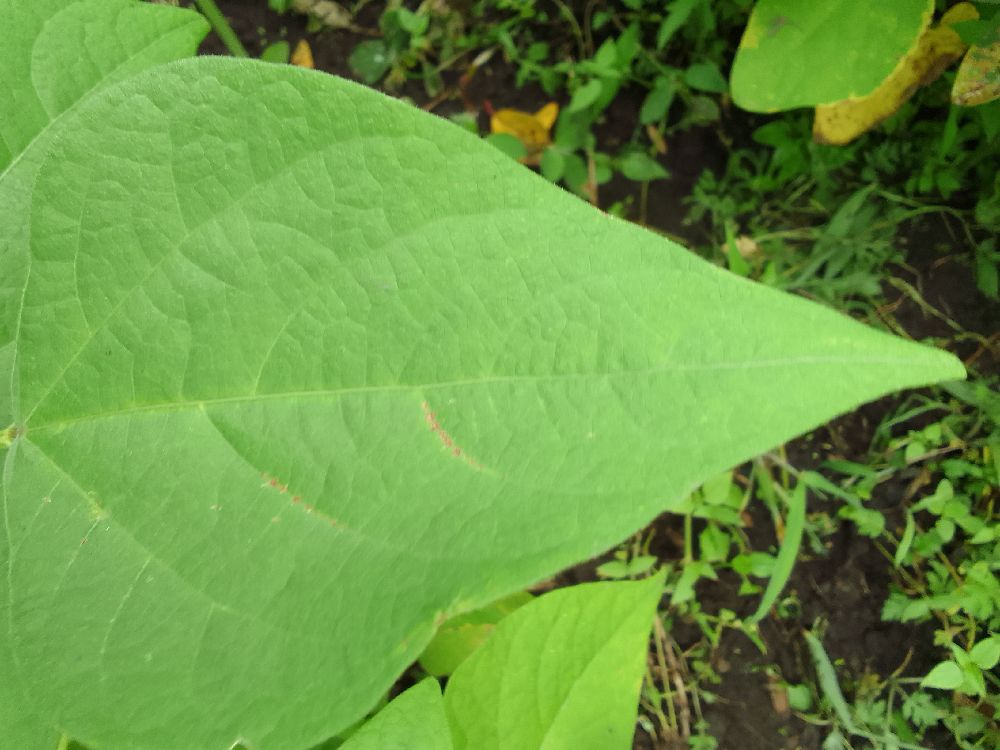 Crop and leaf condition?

common bean, healthy
